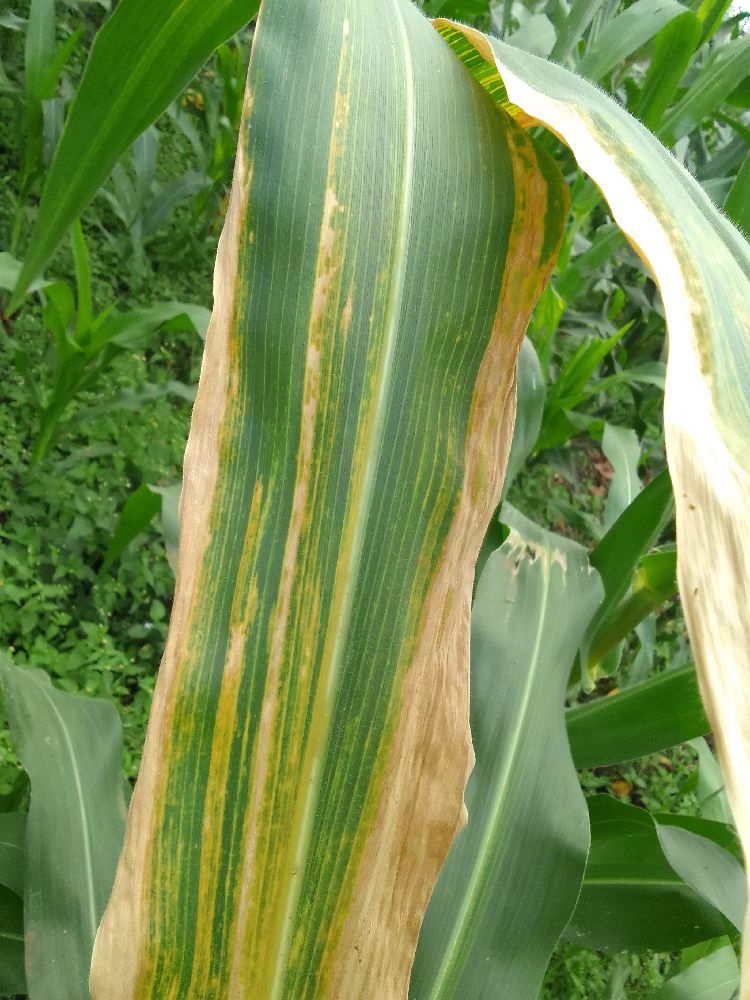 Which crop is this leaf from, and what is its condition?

maize, maize lethal necrosis
